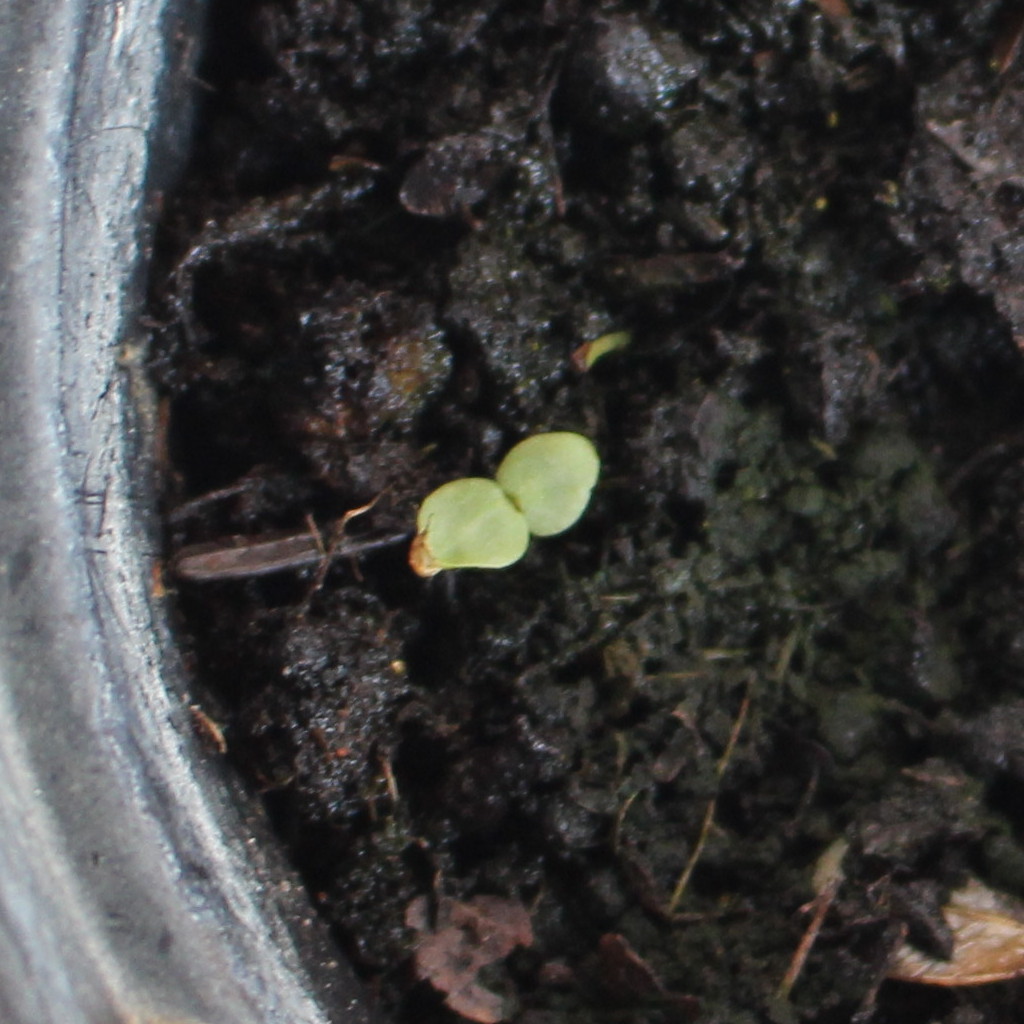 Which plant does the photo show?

Veronica persica
